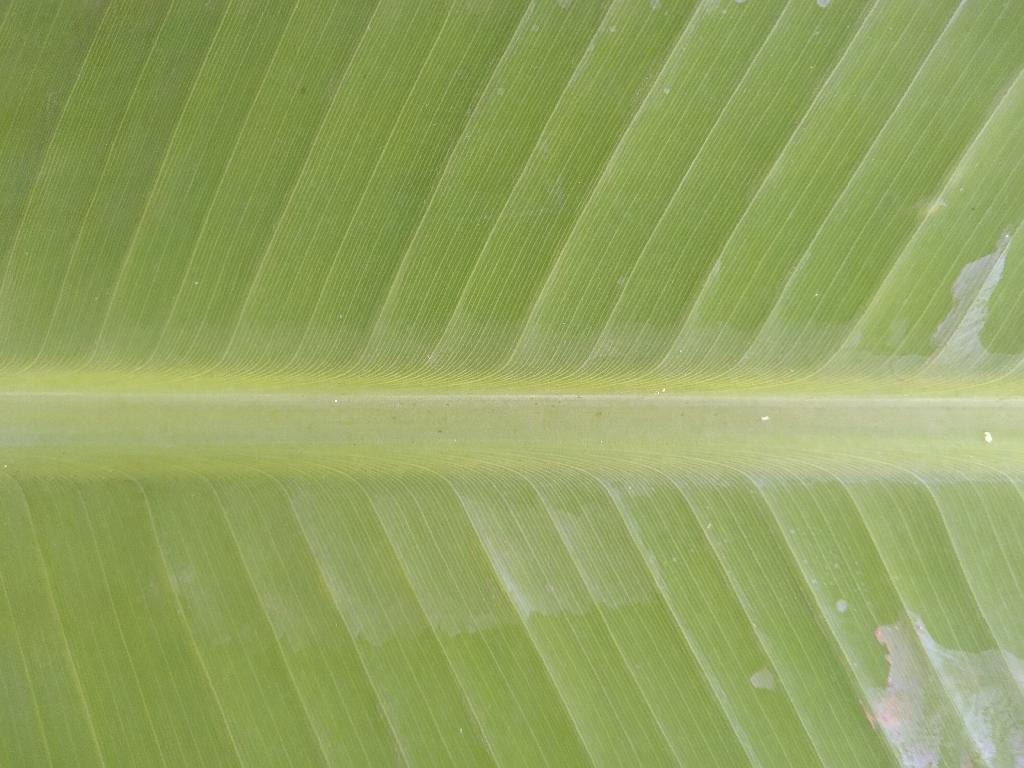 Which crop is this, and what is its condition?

banana, healthy
